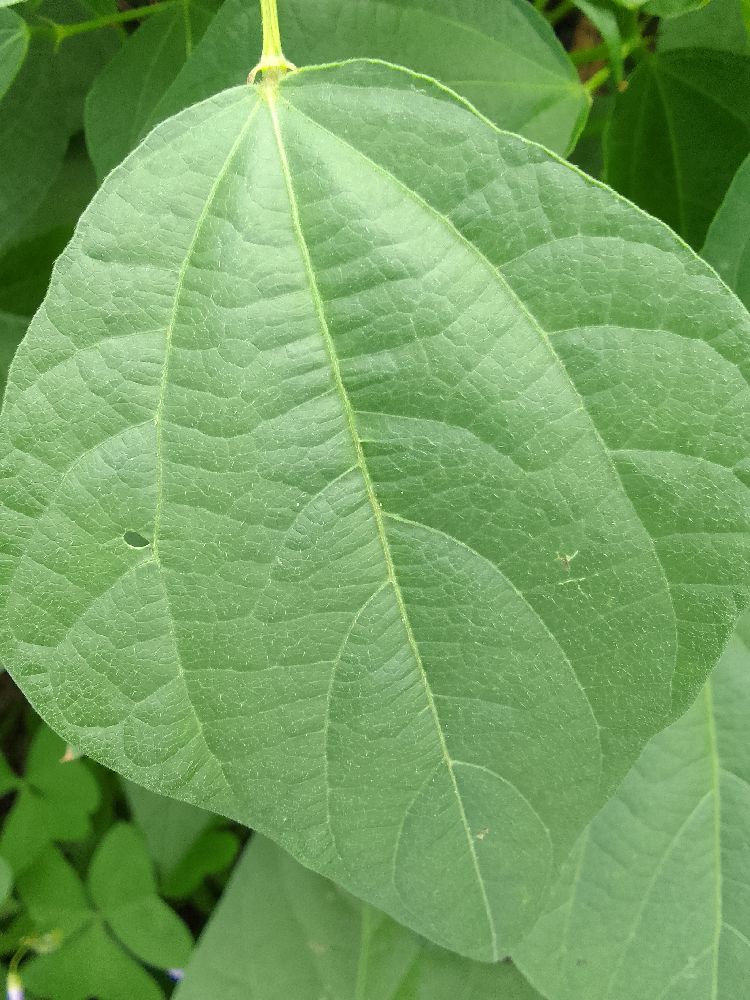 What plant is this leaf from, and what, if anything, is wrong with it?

common bean, healthy
